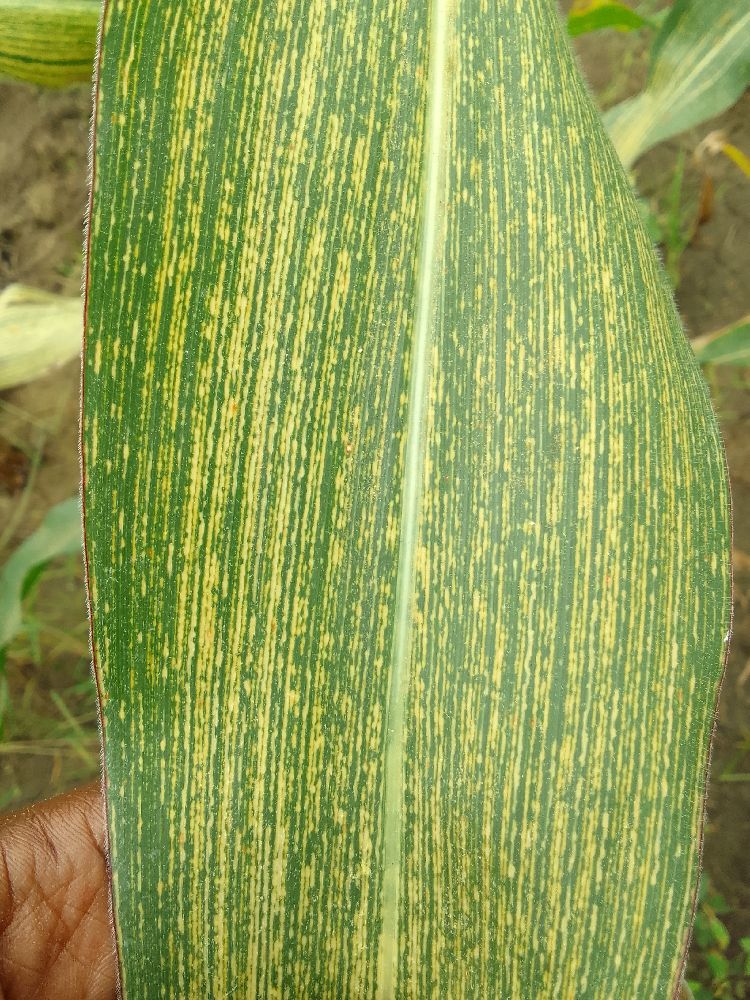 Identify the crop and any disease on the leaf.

maize, maize streak virus
